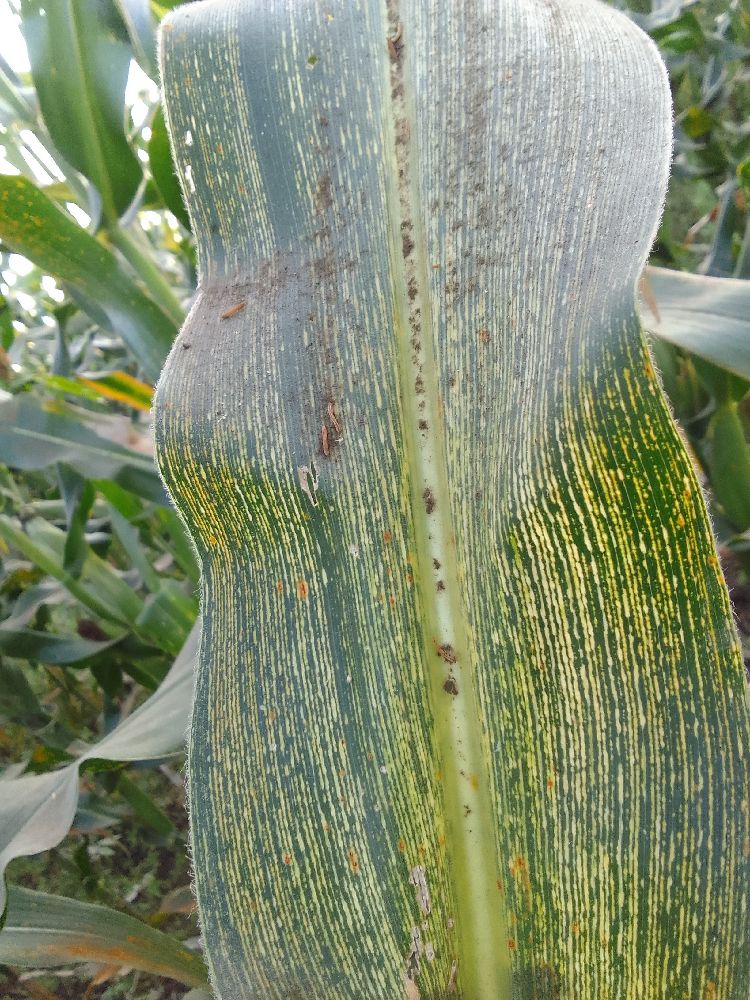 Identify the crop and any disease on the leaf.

maize, maize streak virus
